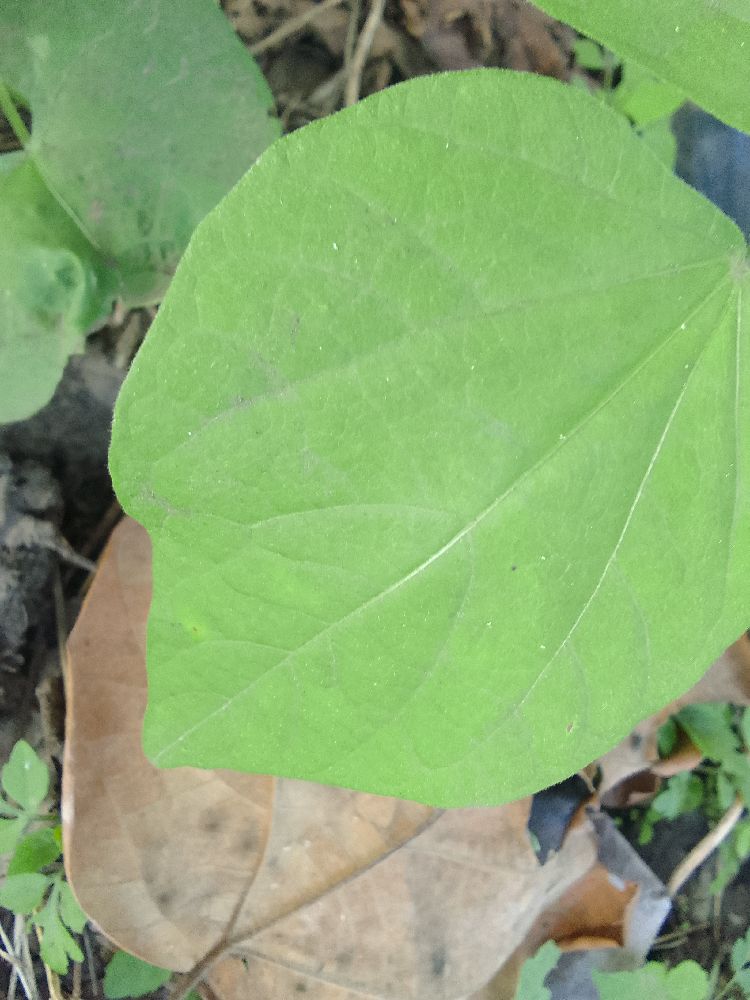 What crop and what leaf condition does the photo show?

common bean, healthy
